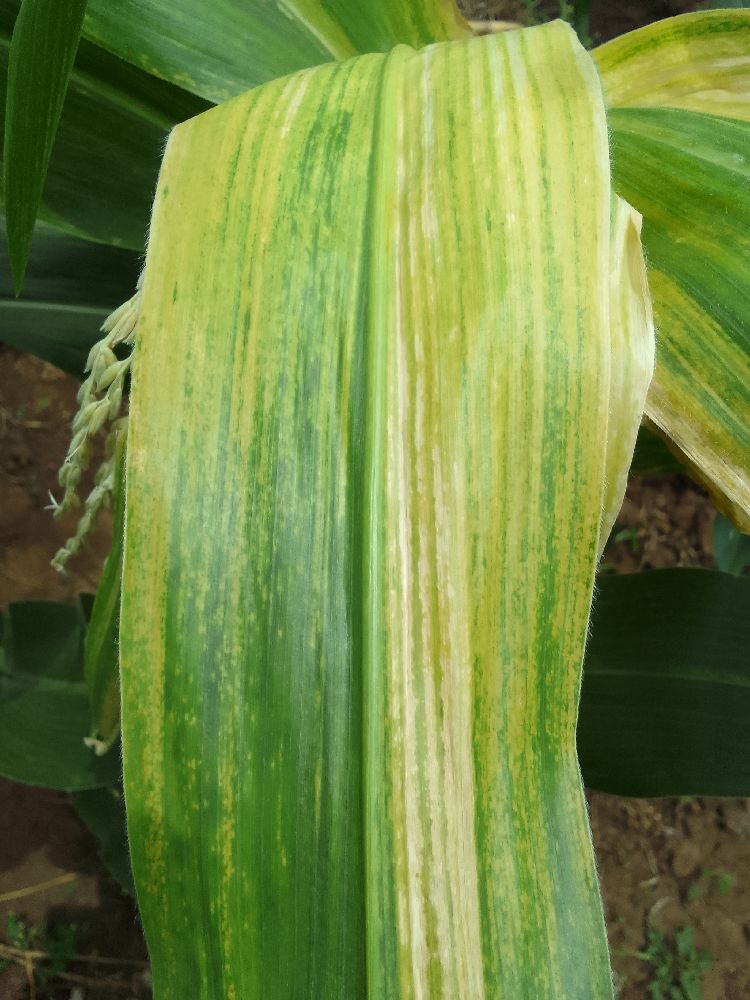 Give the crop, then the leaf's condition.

maize, maize lethal necrosis
